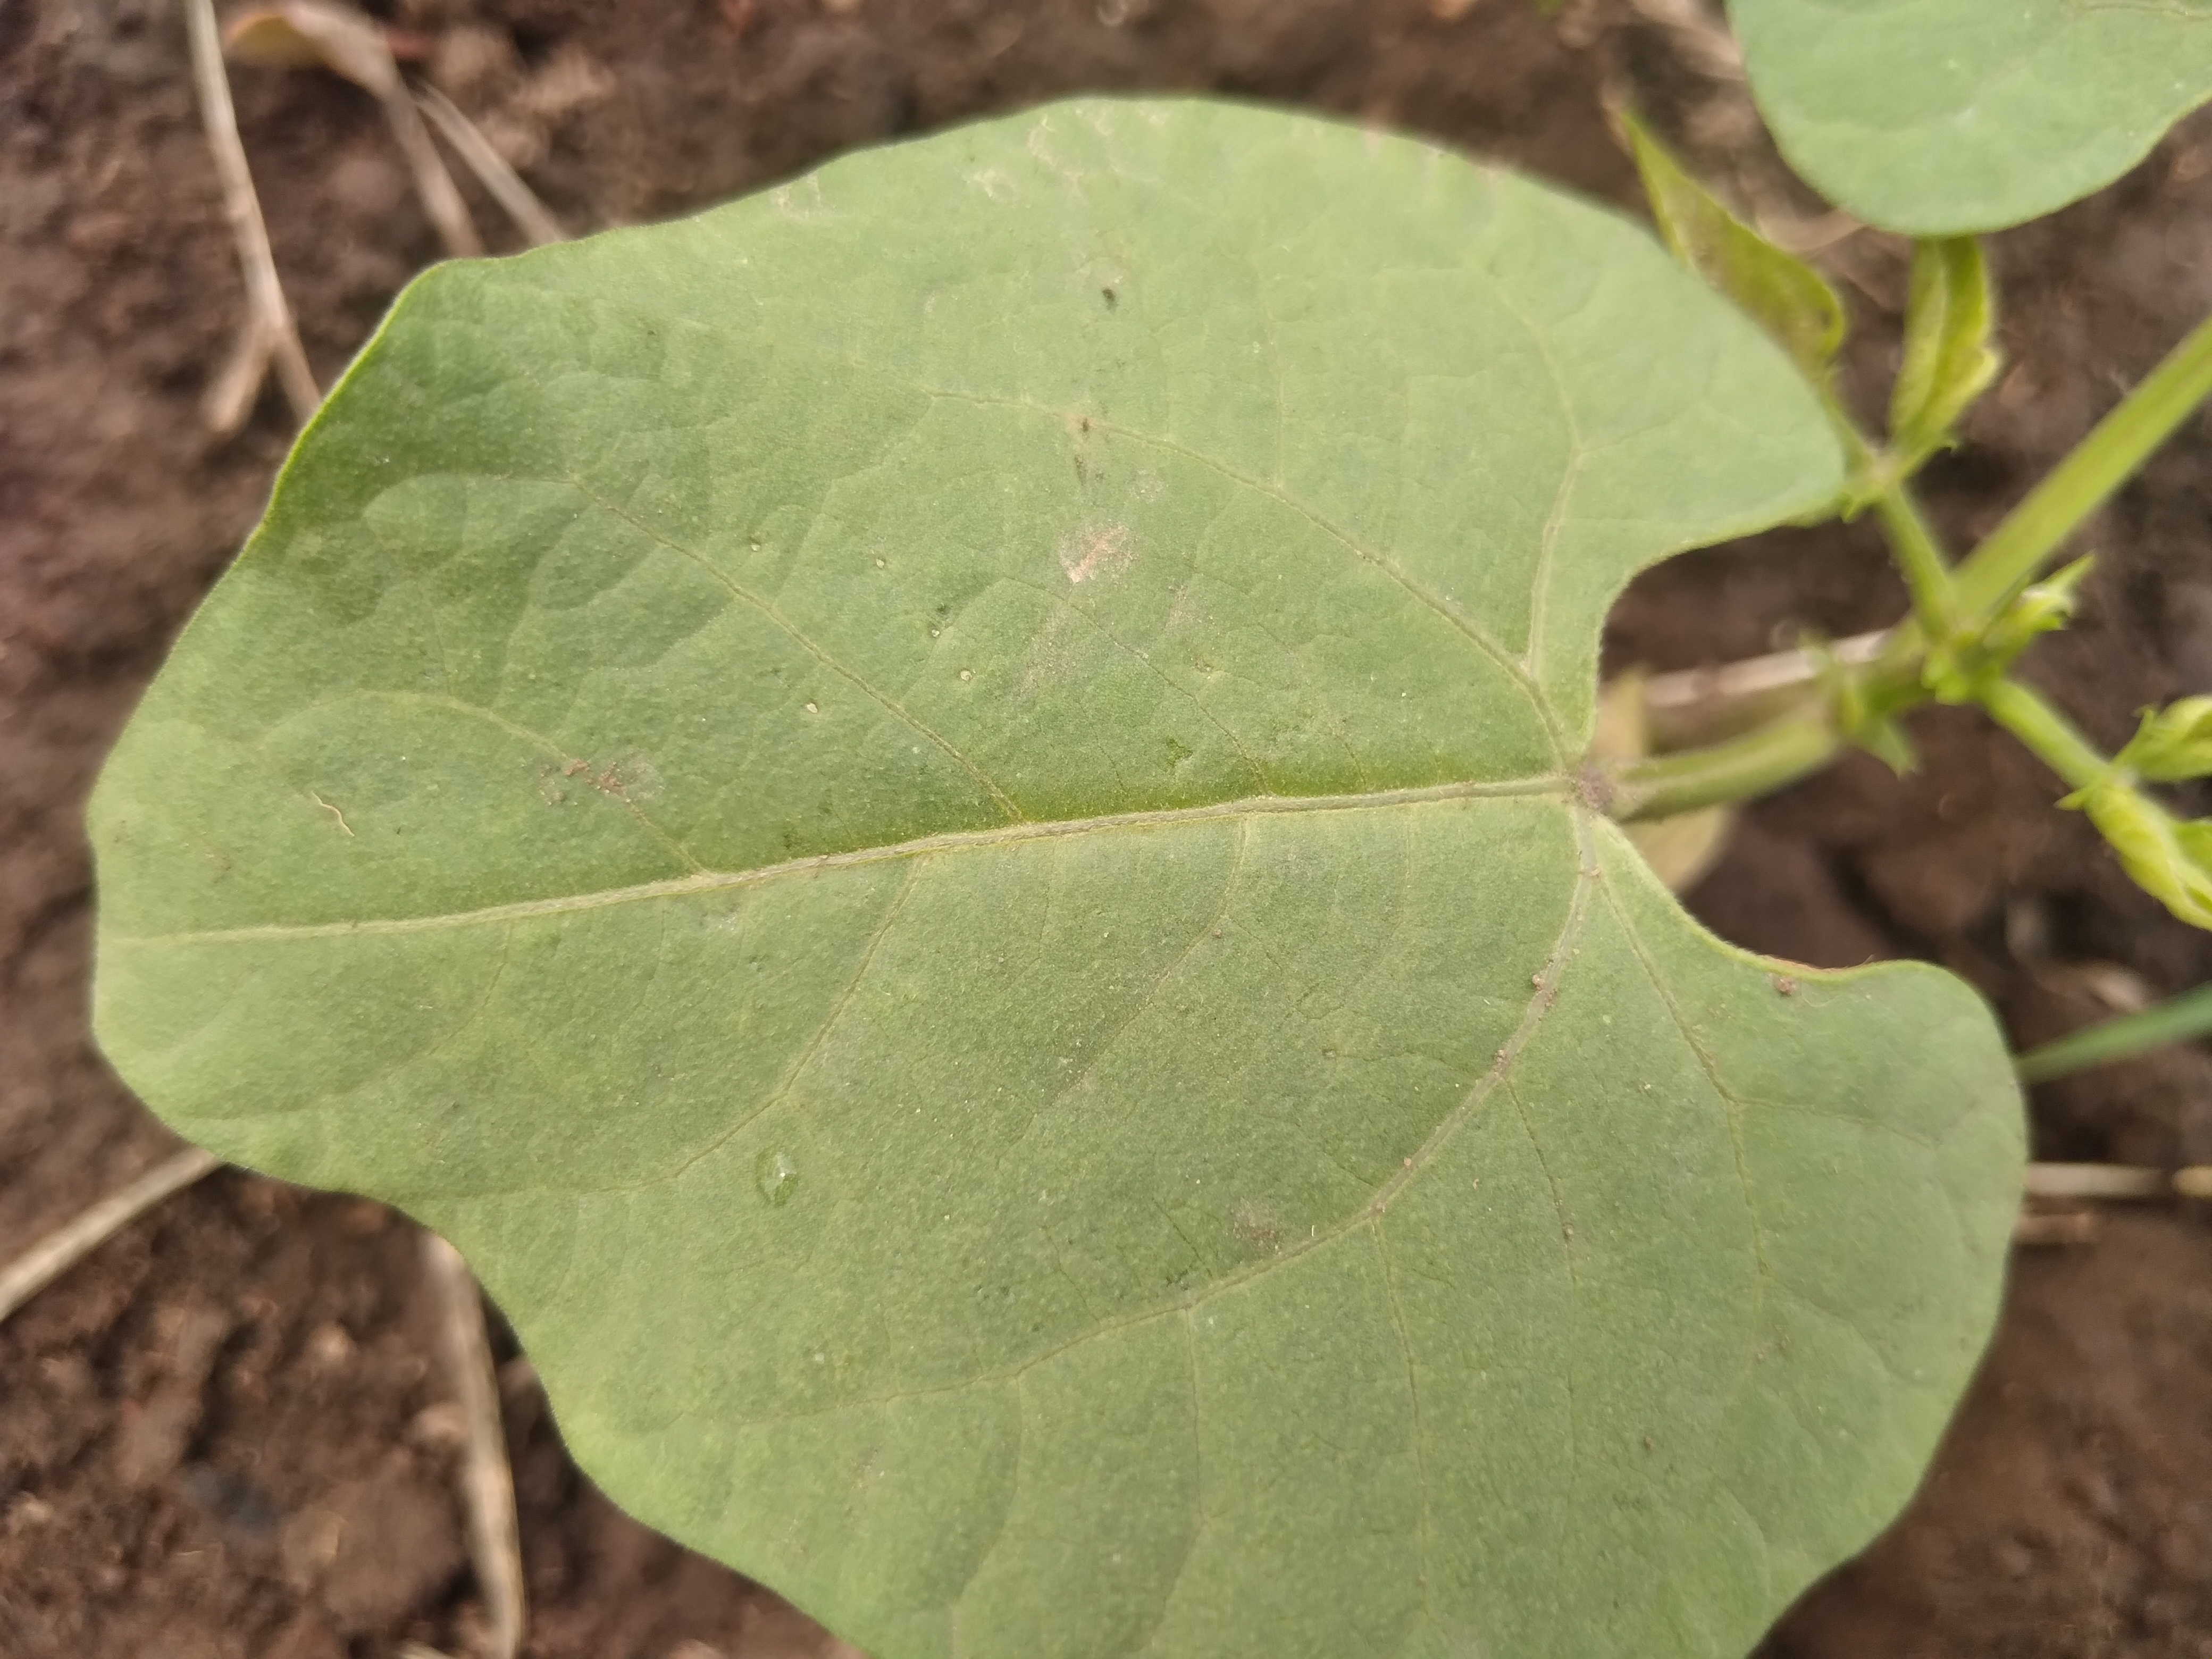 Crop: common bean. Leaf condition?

healthy
